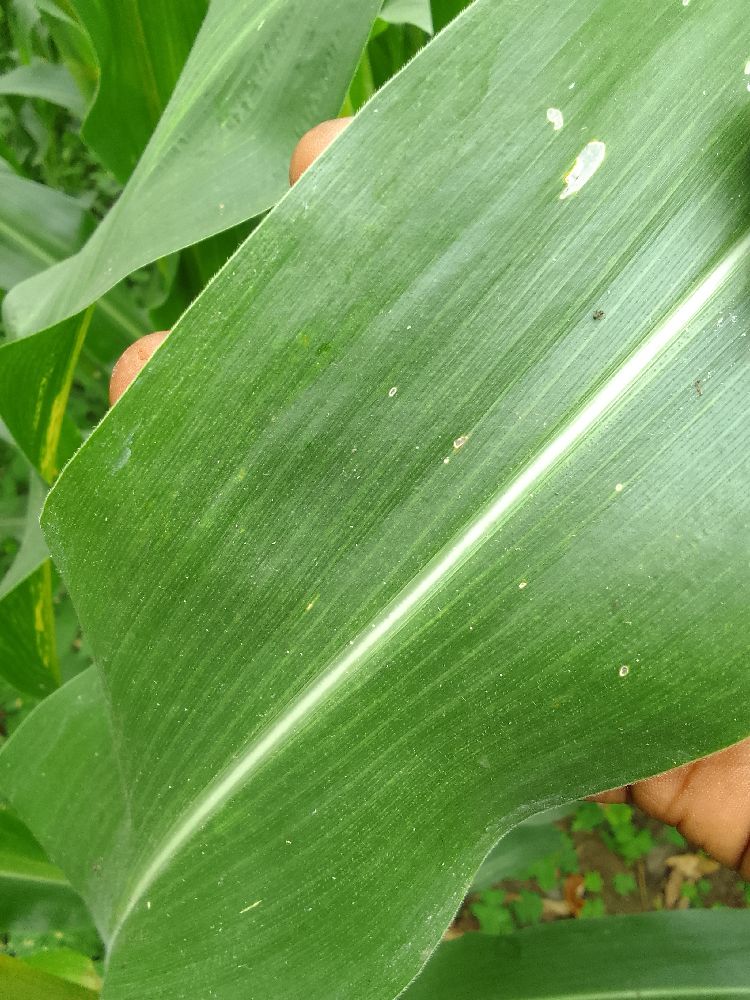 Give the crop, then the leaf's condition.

maize, healthy
